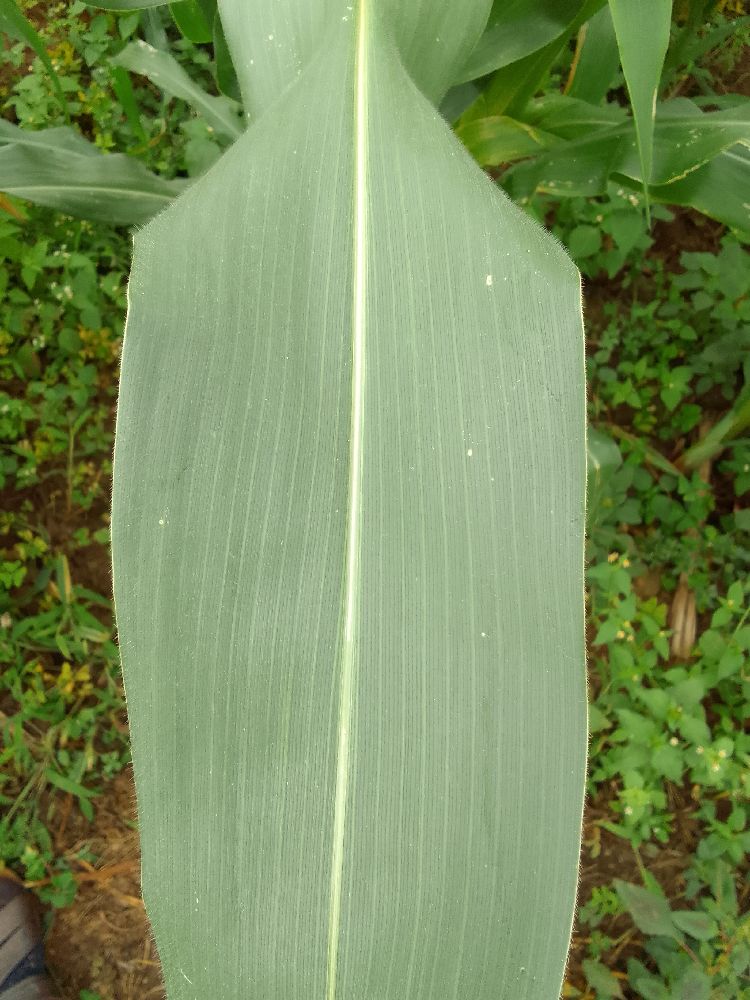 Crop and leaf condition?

maize, healthy
